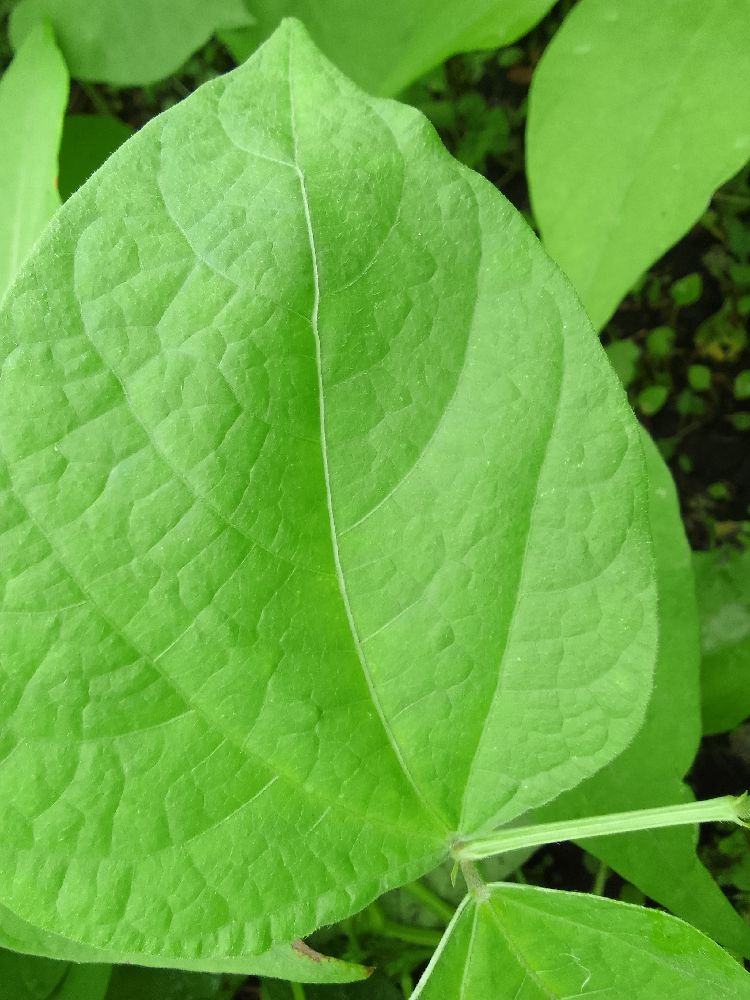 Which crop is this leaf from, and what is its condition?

common bean, healthy
